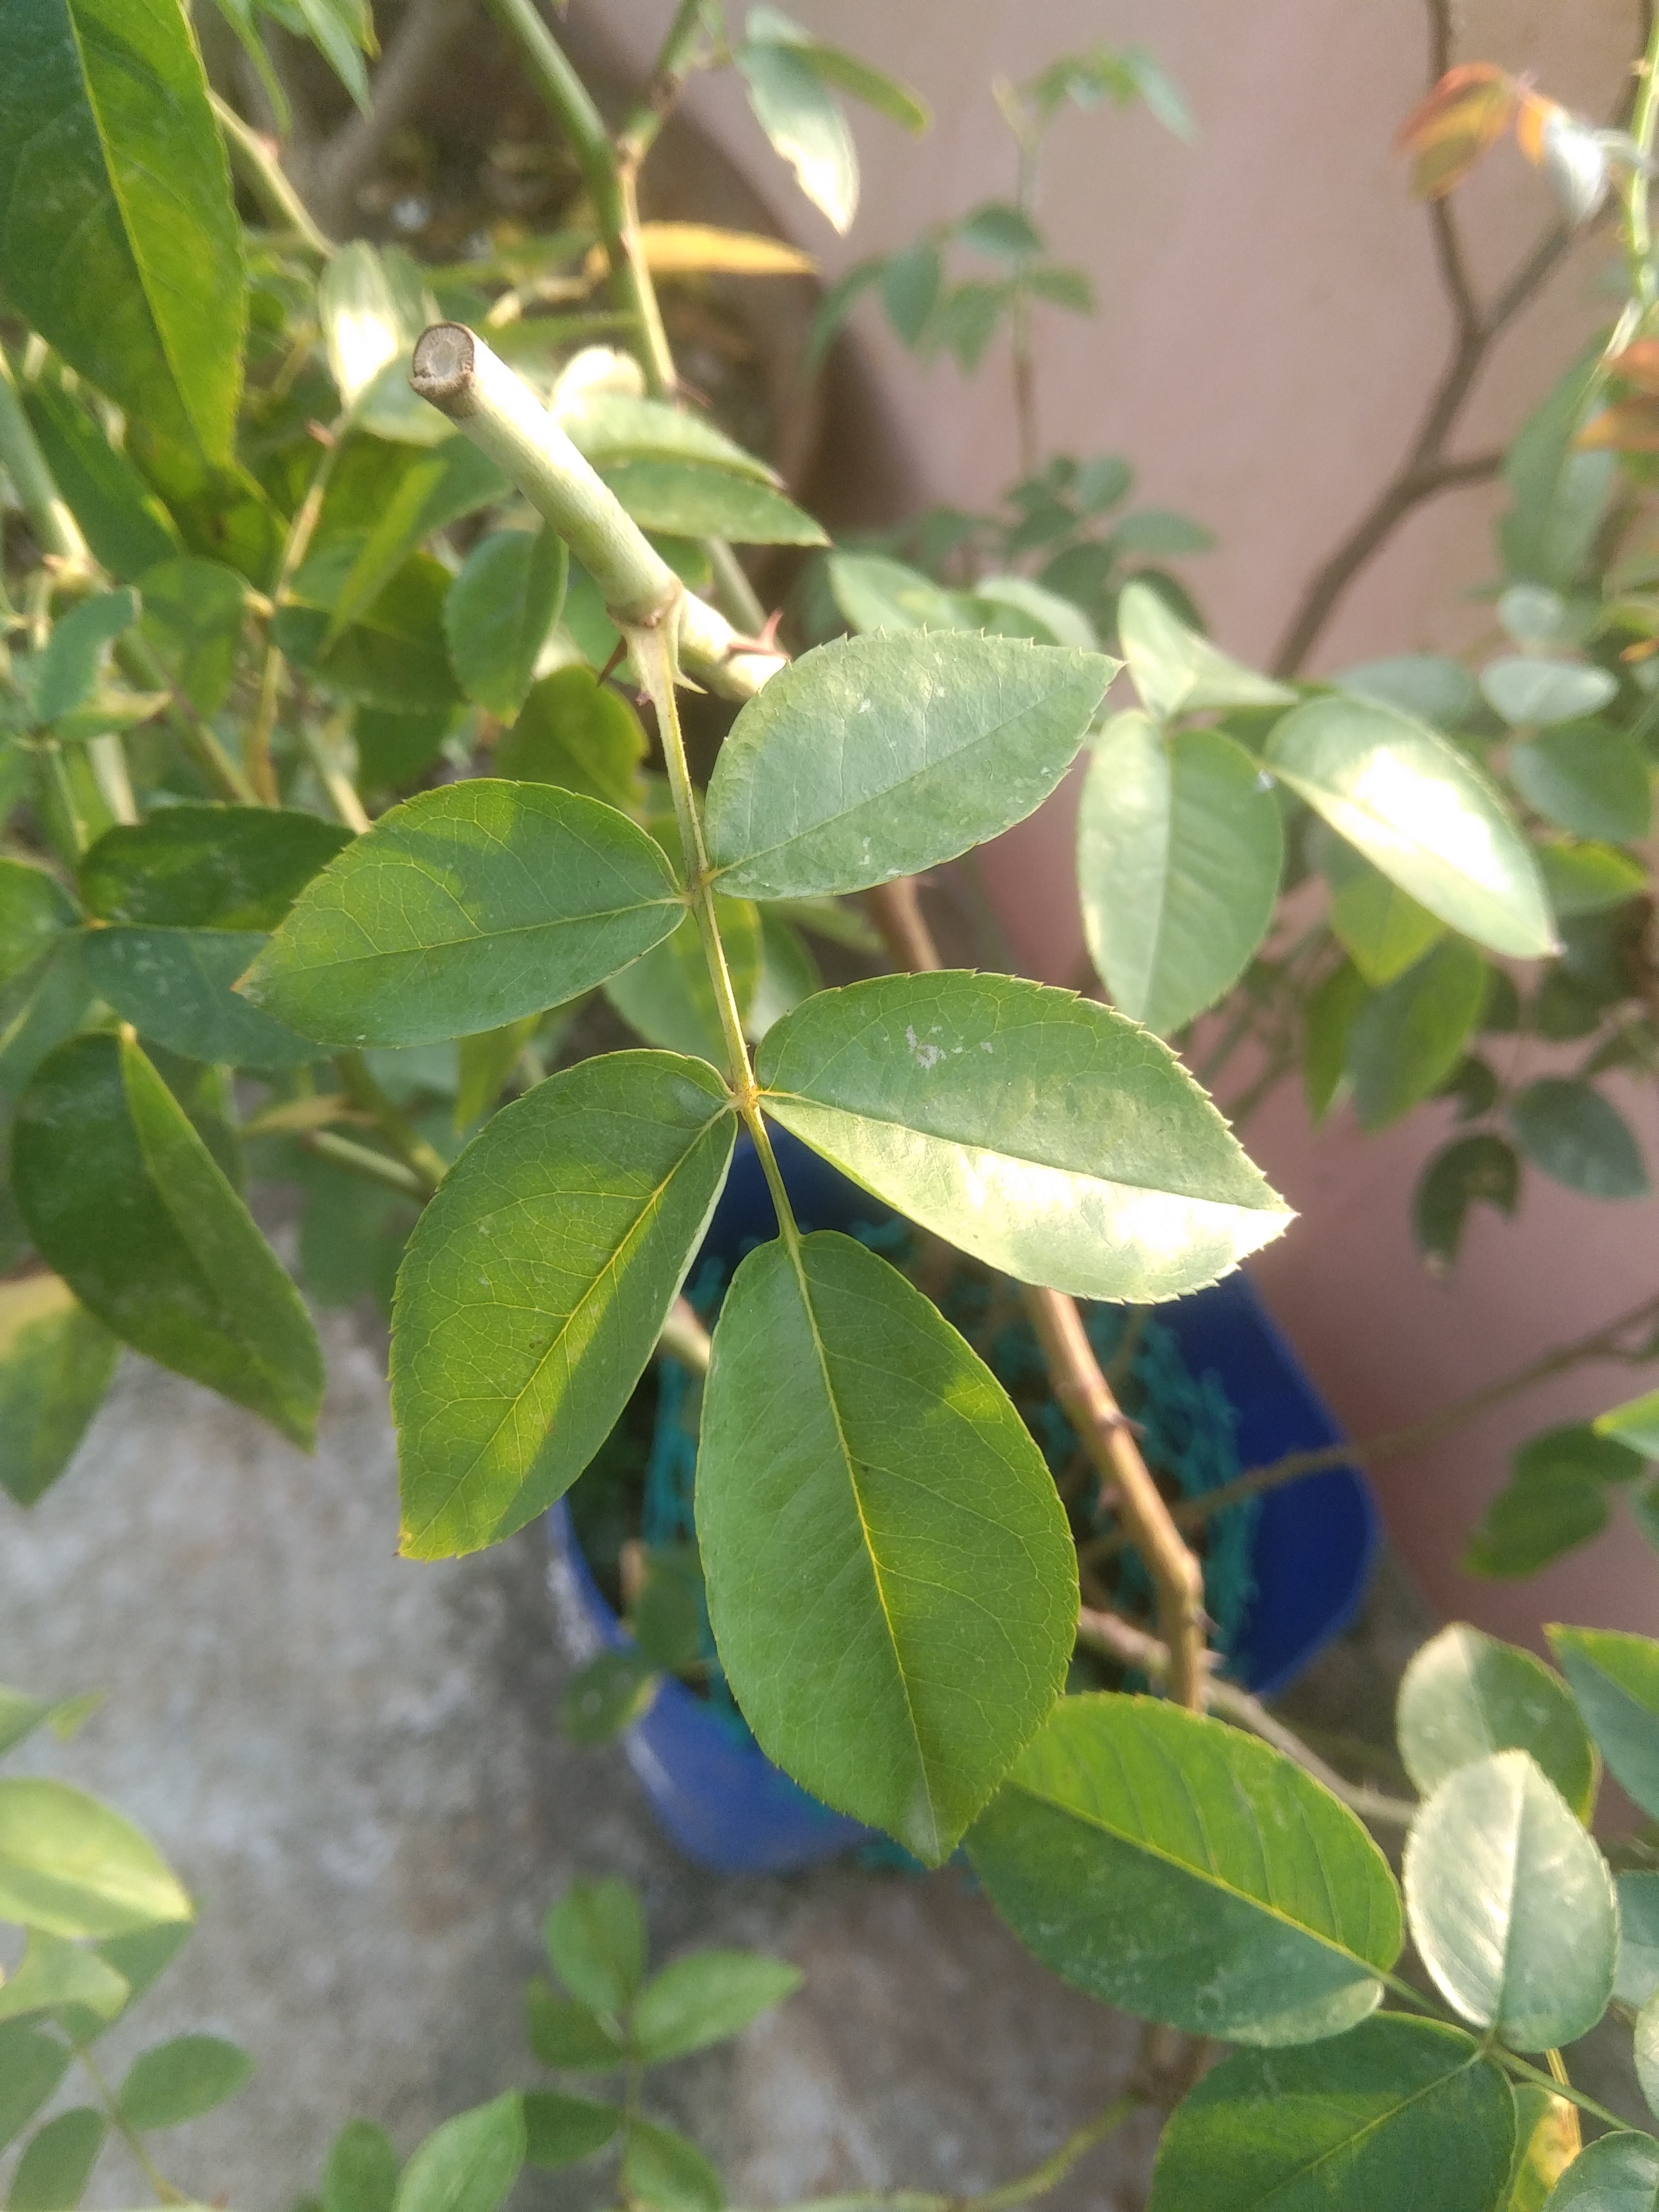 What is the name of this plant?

rose
